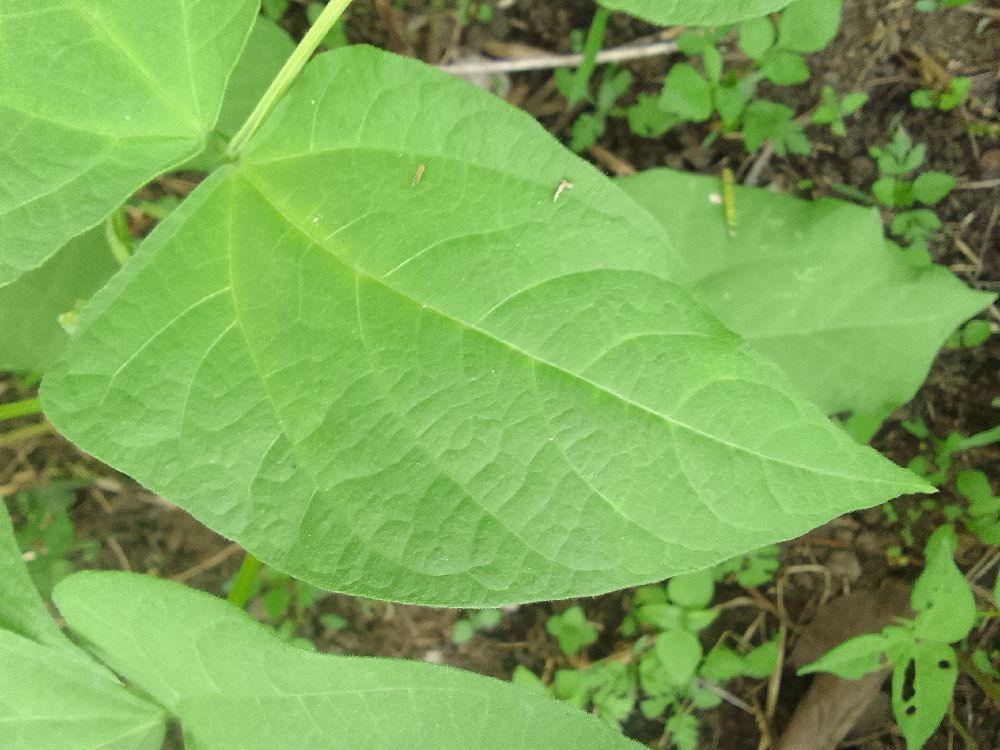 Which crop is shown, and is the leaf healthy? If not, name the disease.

common bean, healthy
